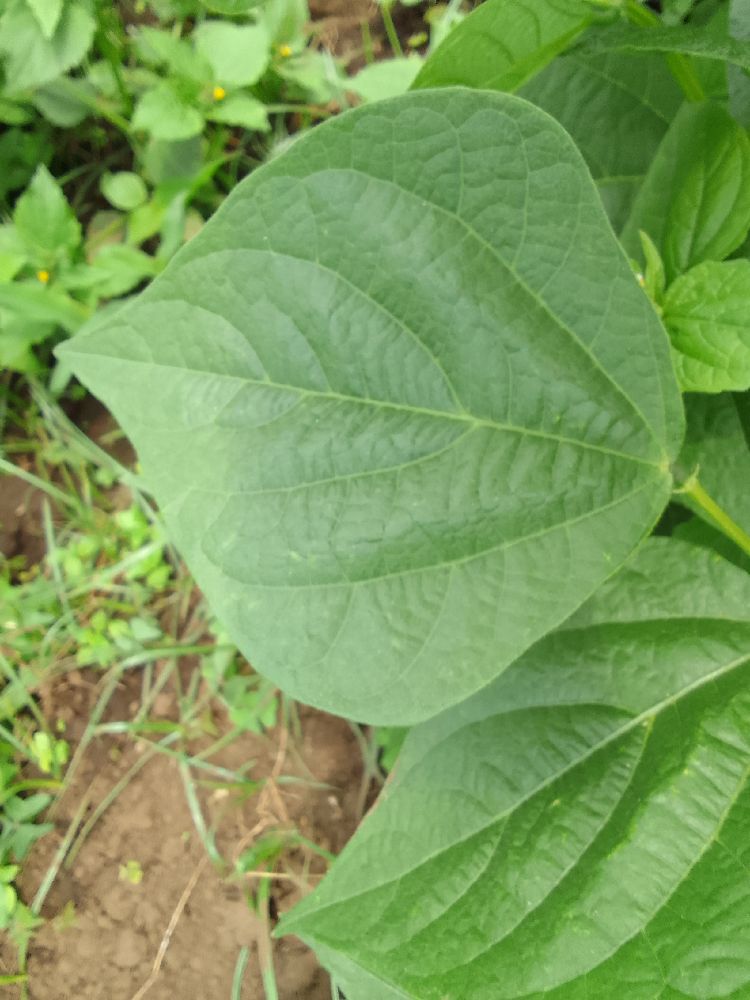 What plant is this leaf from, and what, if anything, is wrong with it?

common bean, healthy
